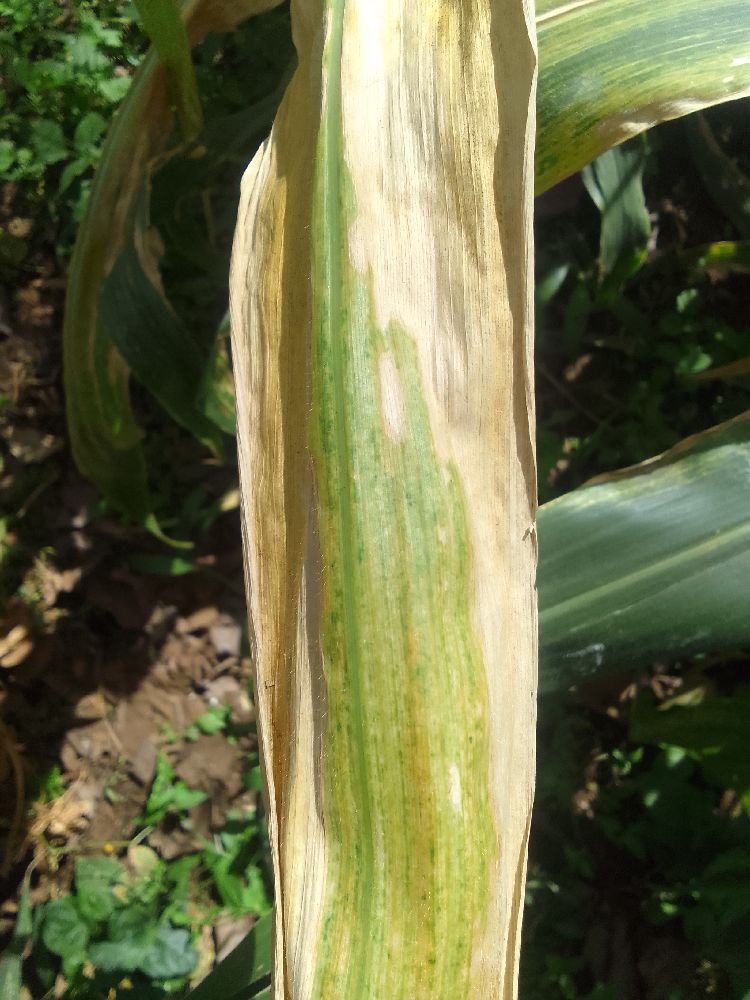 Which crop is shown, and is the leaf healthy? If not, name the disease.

maize, maize lethal necrosis
